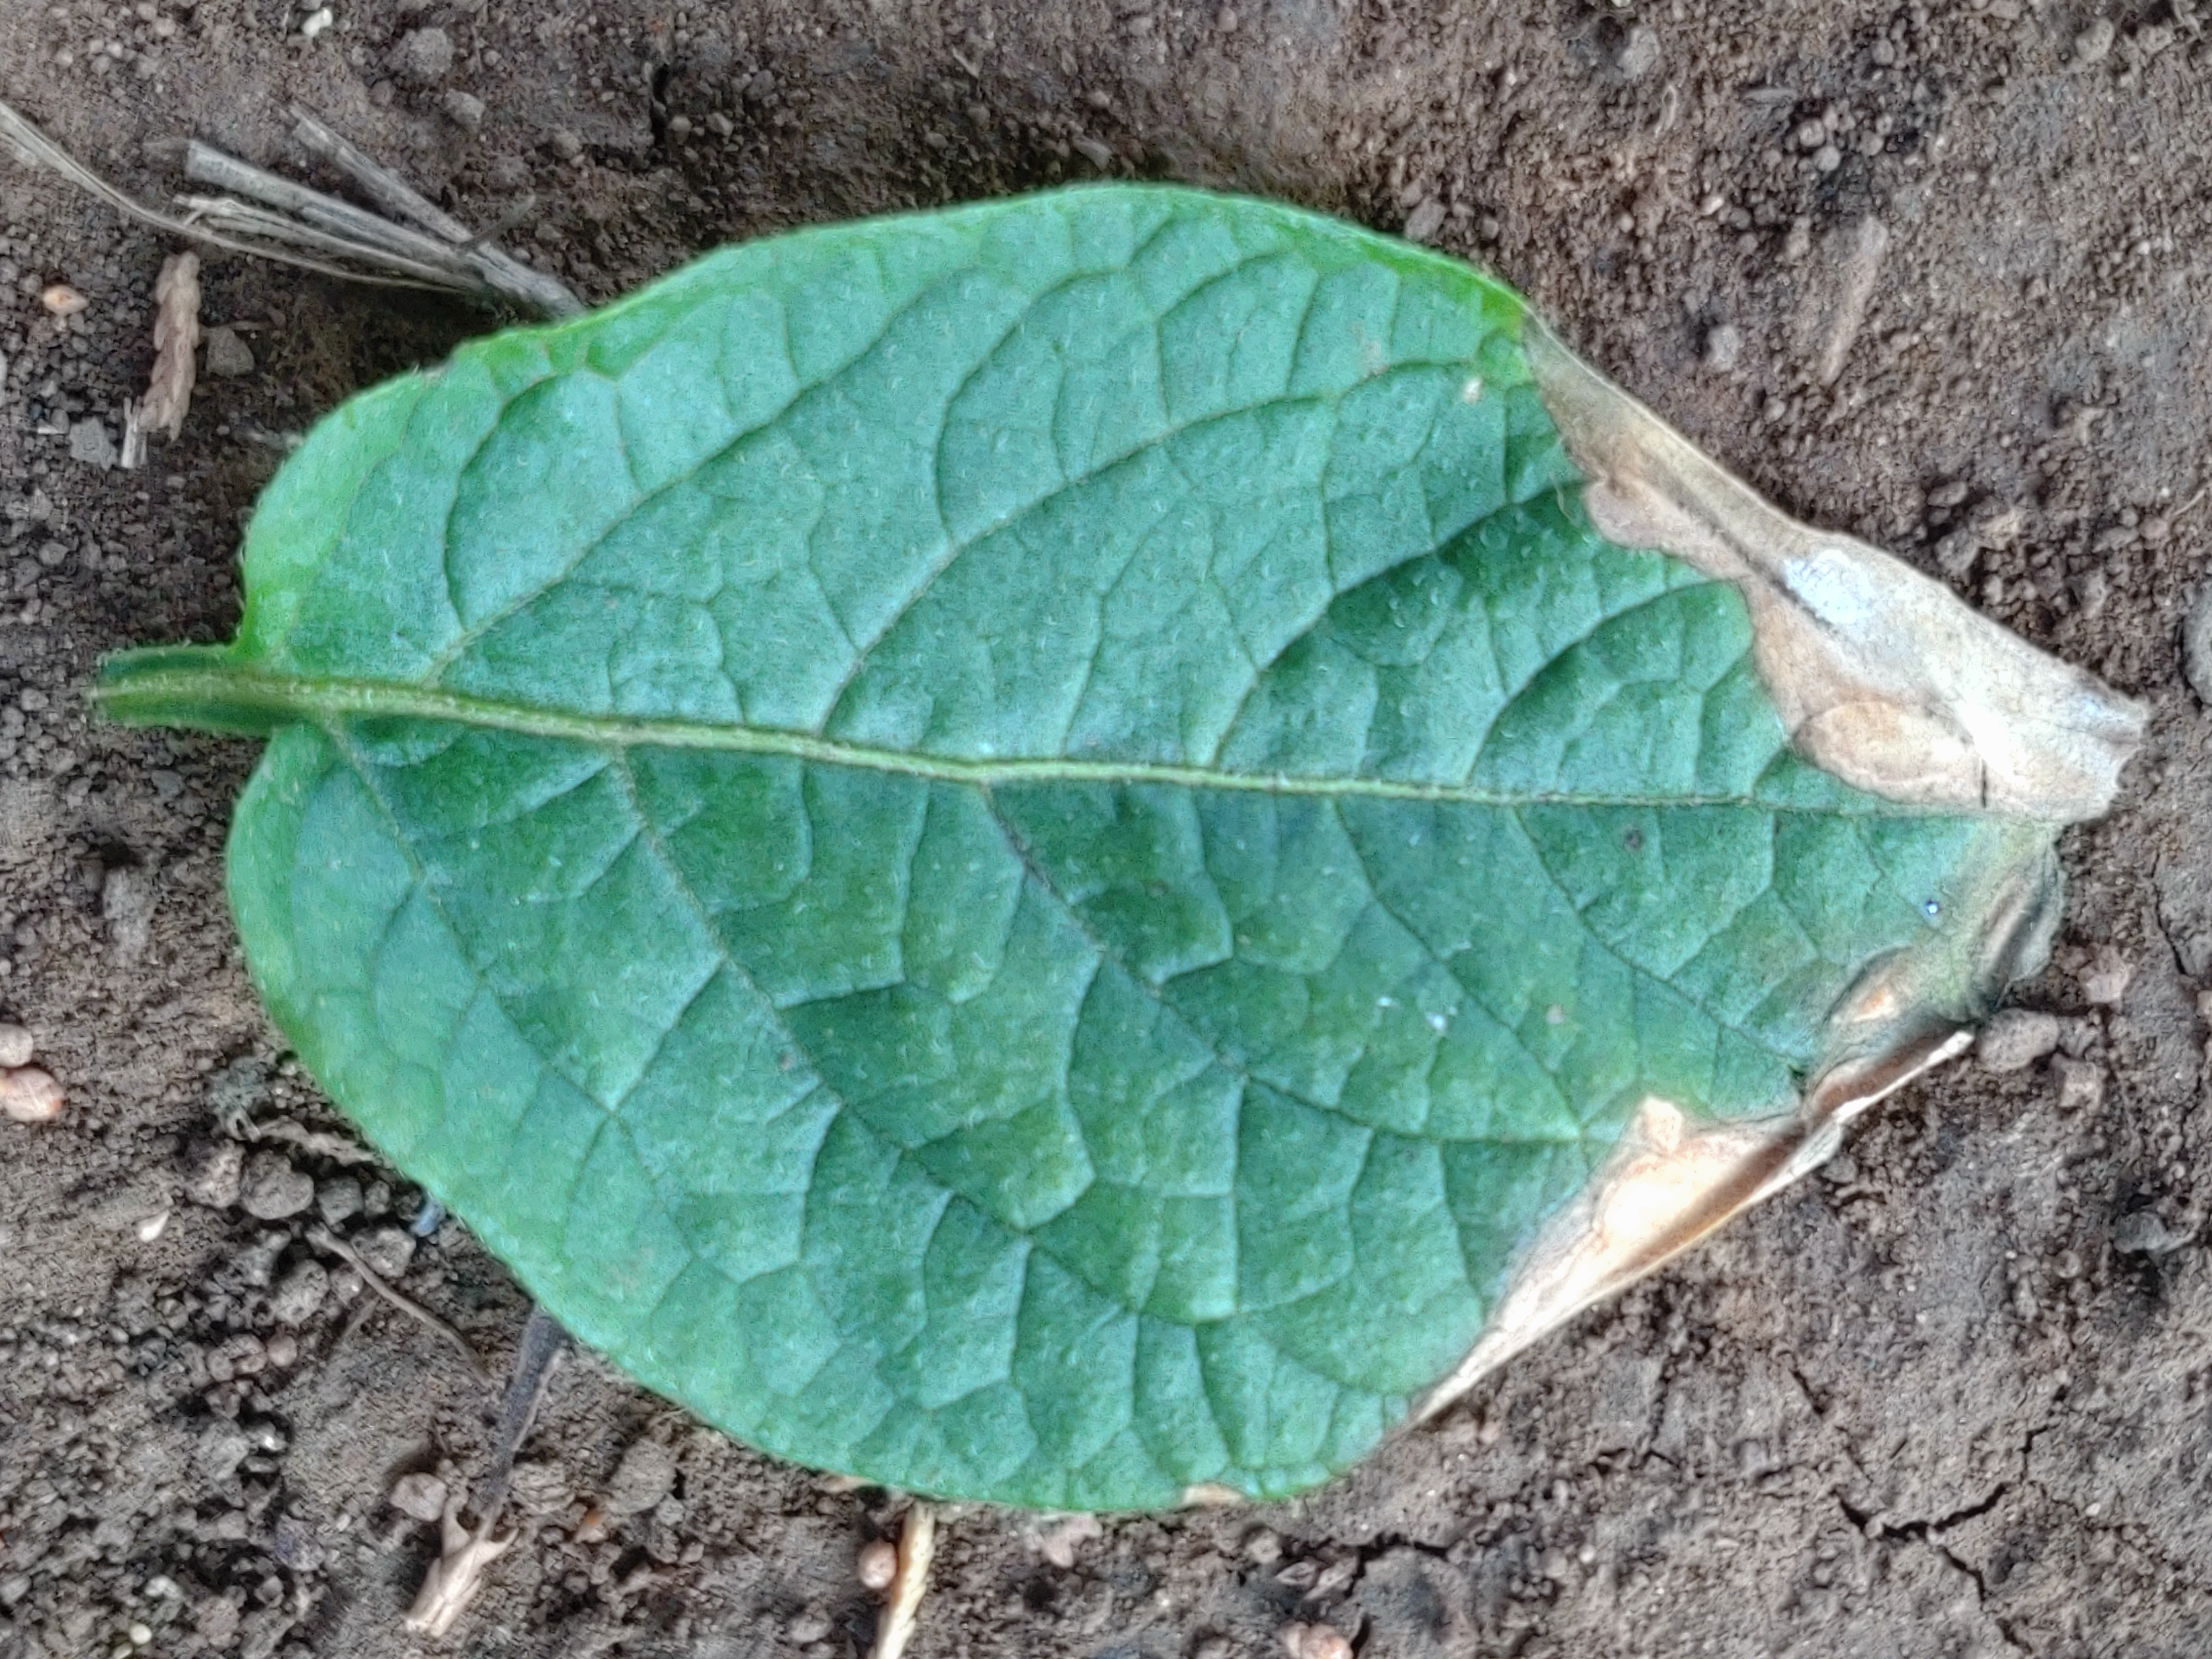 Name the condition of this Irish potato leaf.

early blight
